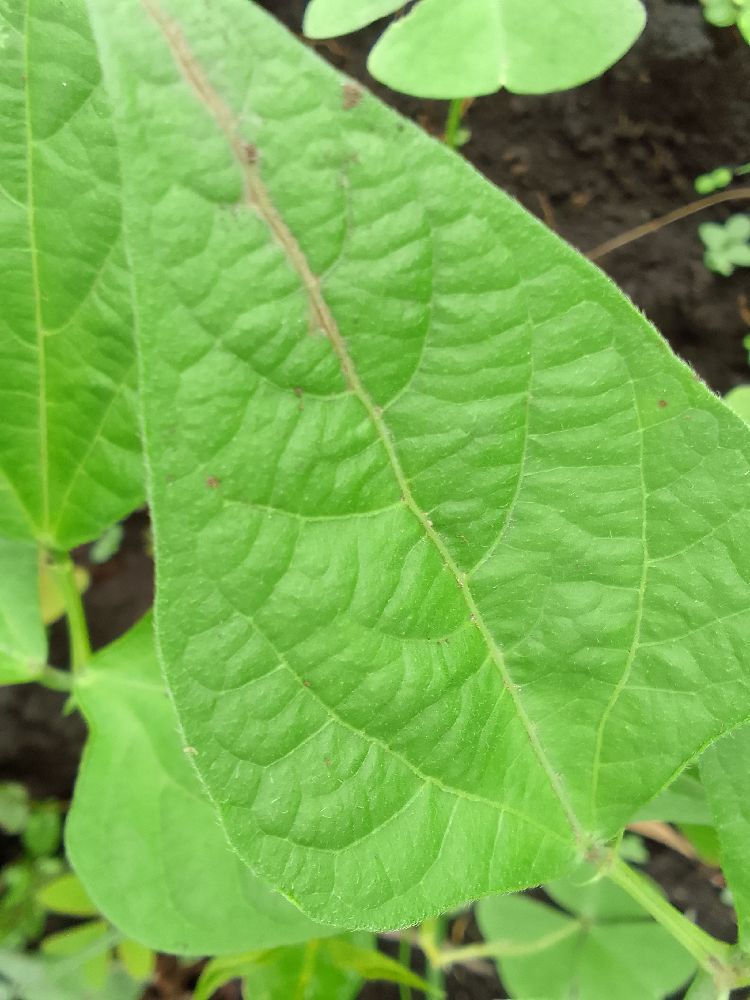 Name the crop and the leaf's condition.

common bean, healthy
